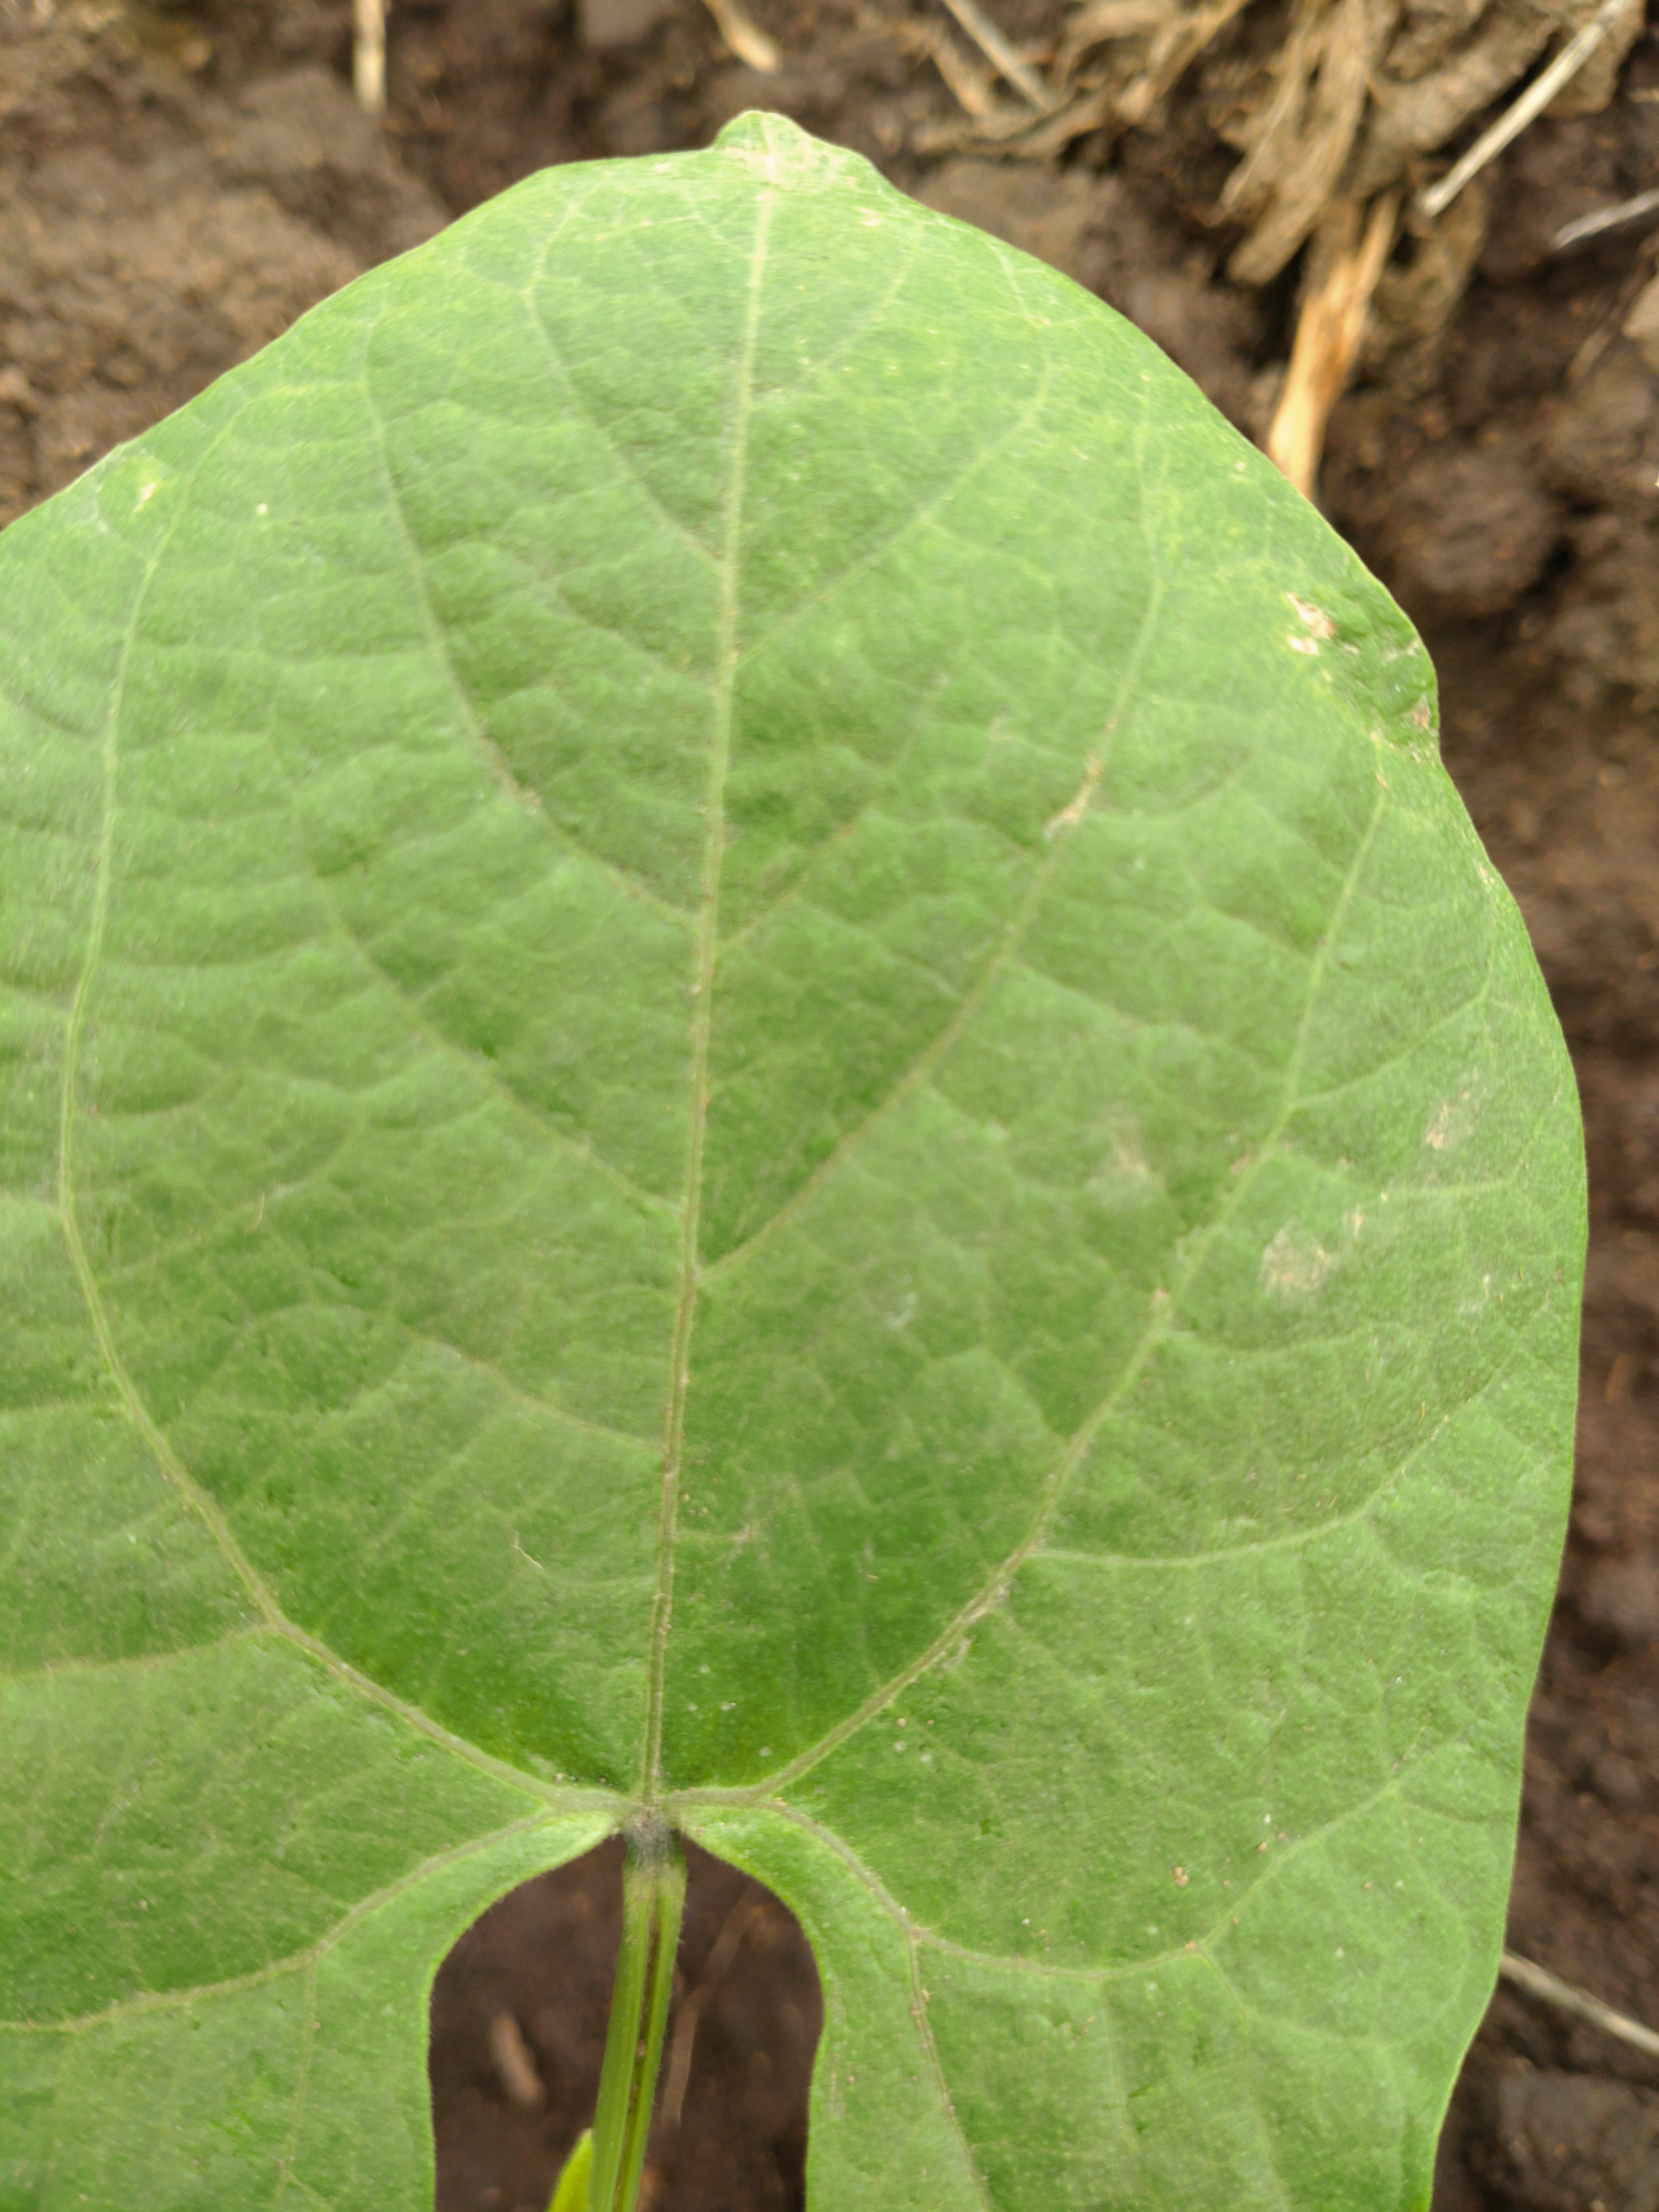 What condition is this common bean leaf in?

healthy
